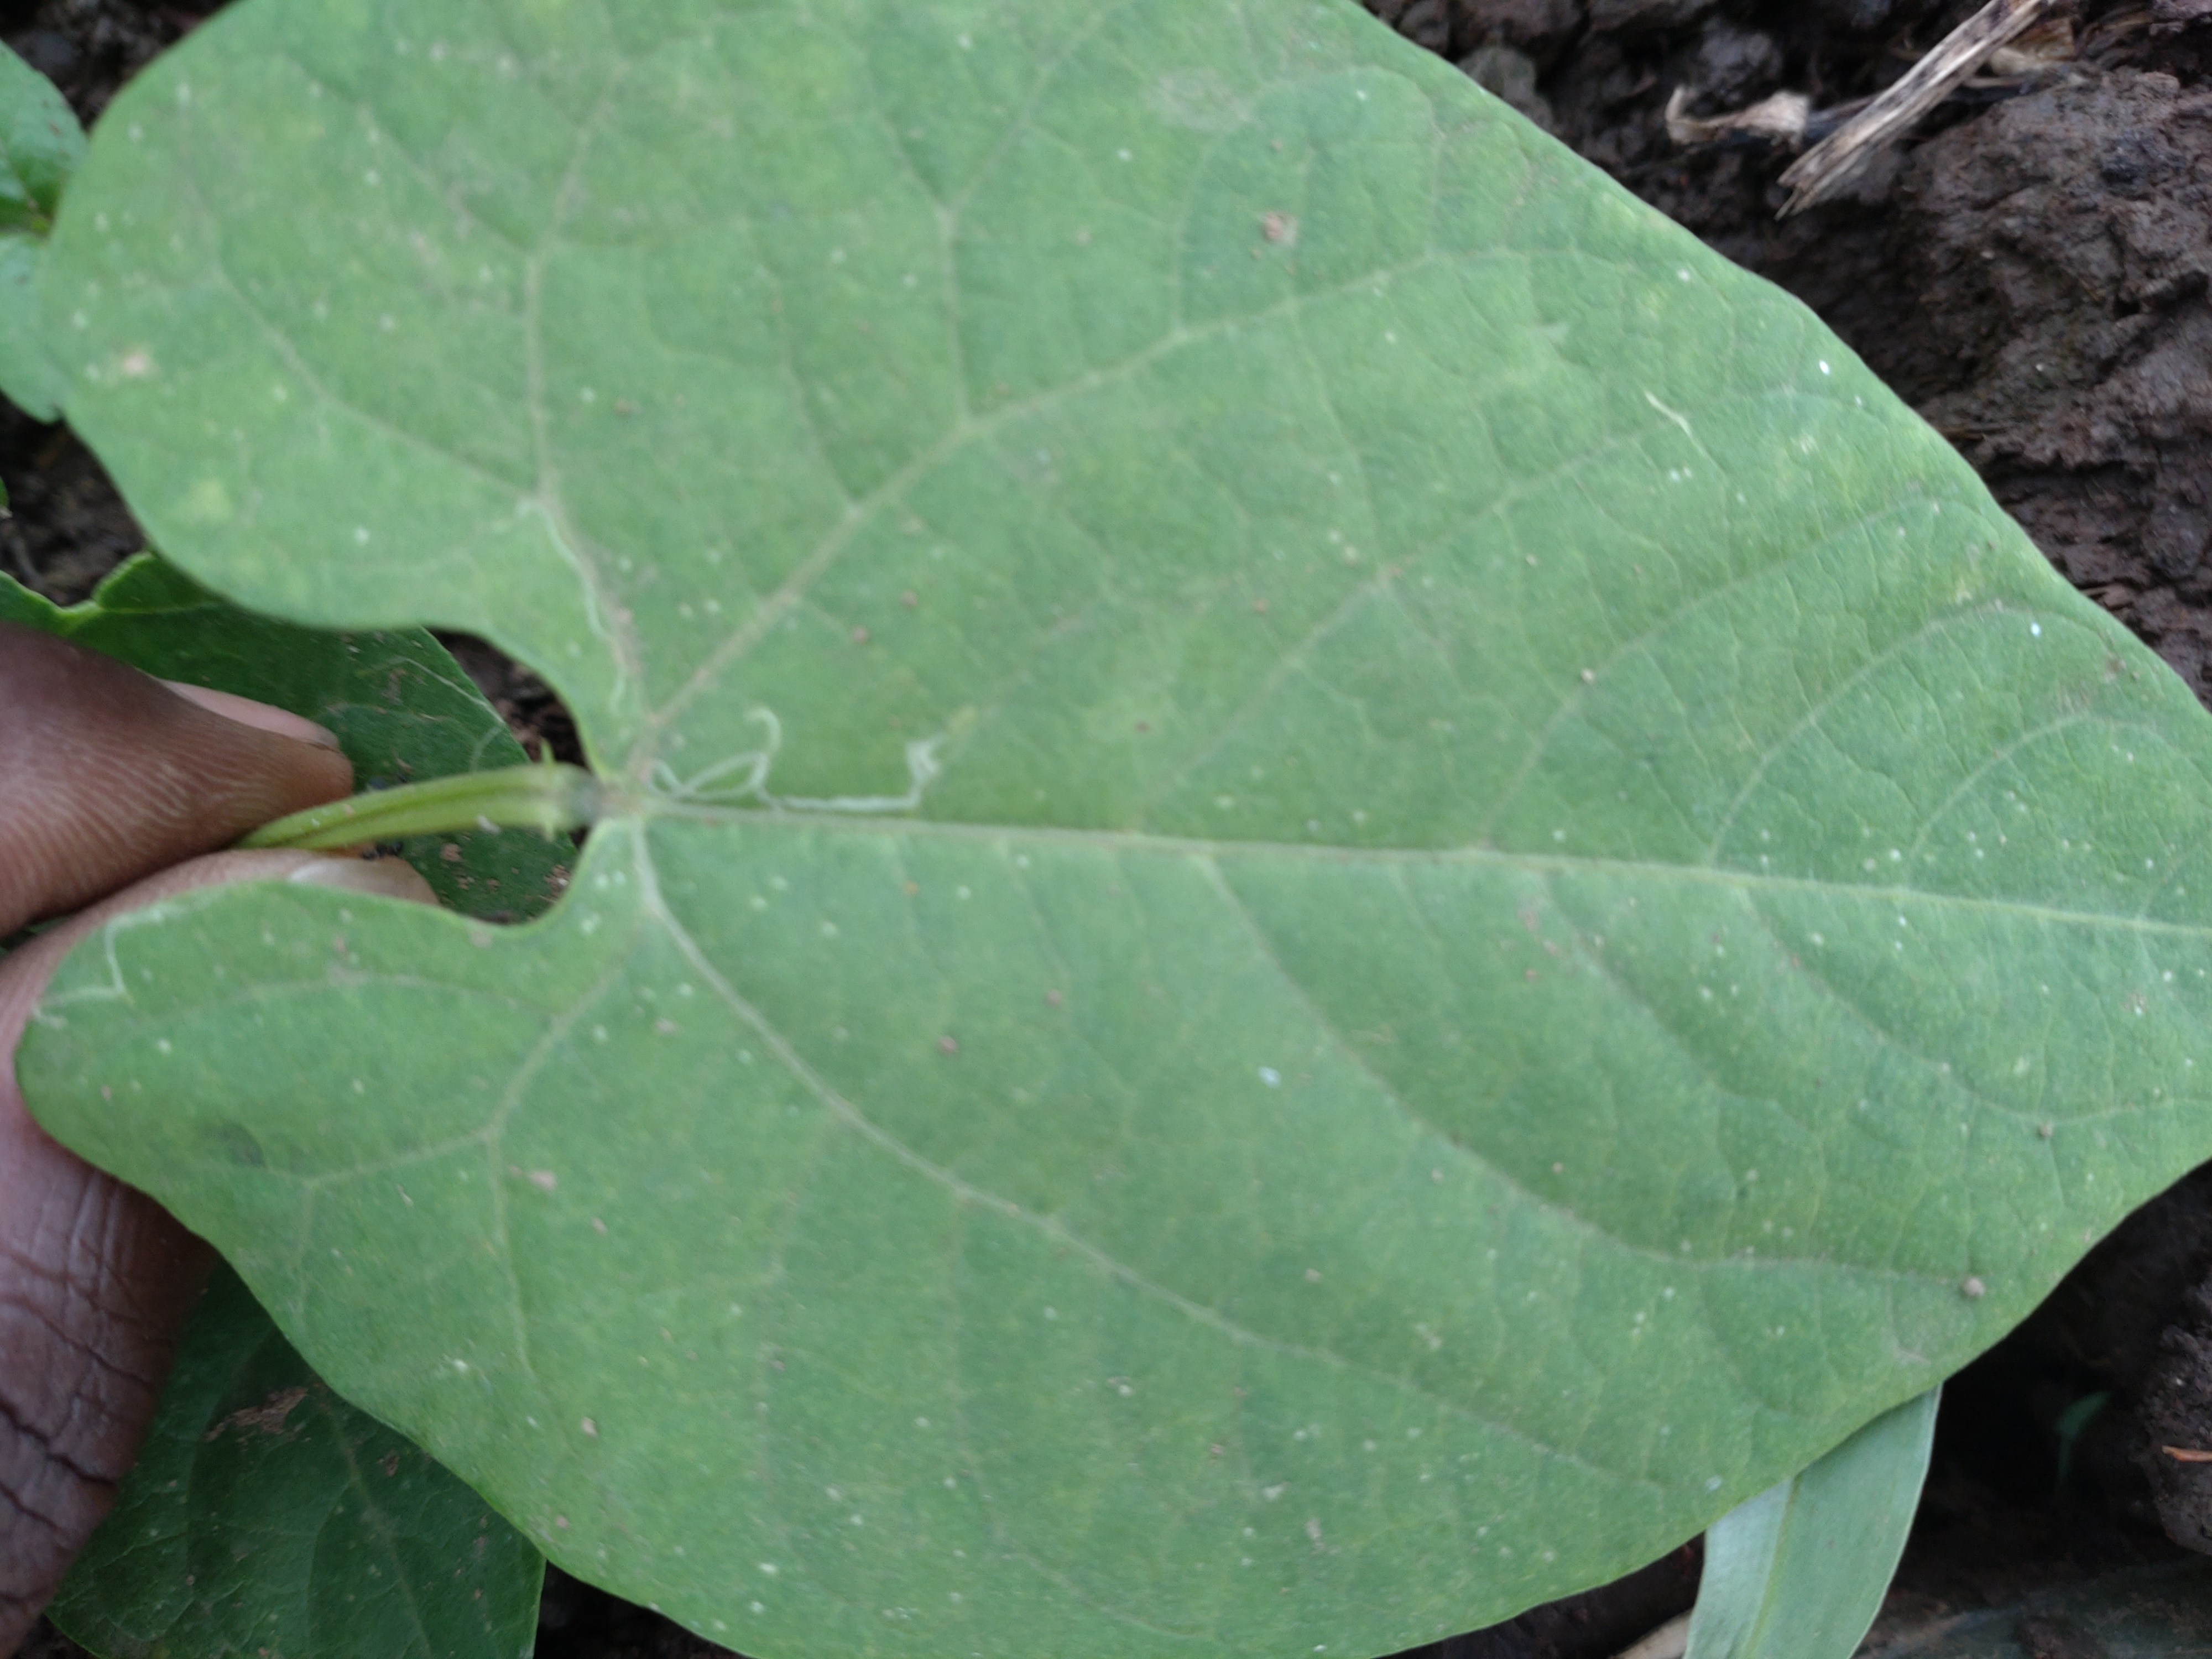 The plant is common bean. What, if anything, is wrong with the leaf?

healthy
